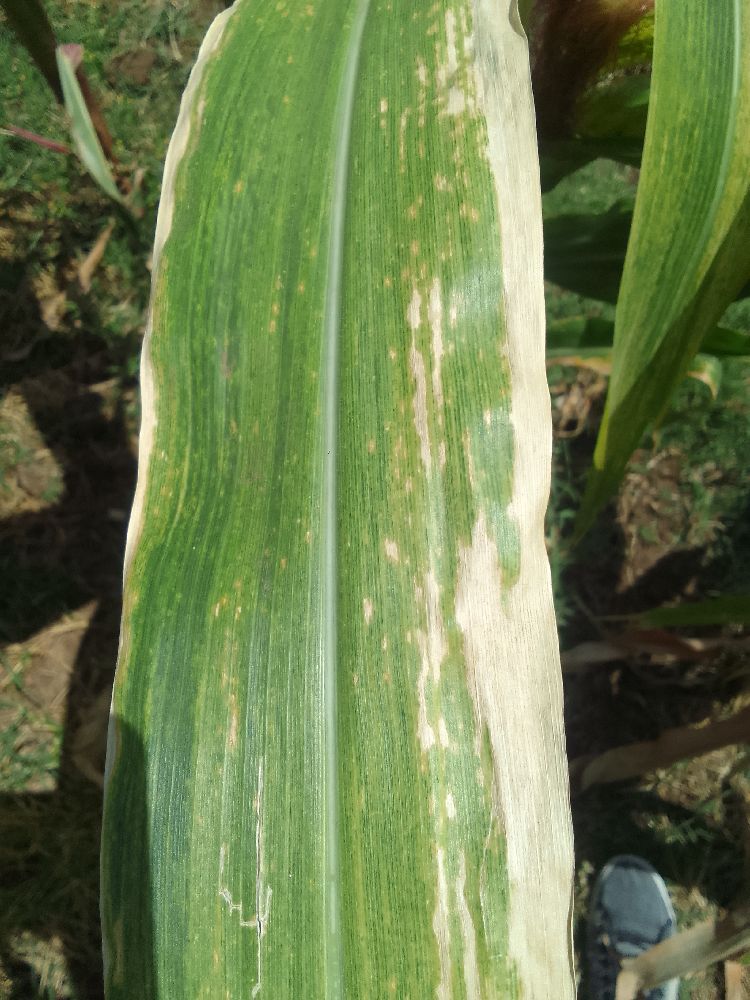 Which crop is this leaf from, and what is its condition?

maize, maize lethal necrosis
